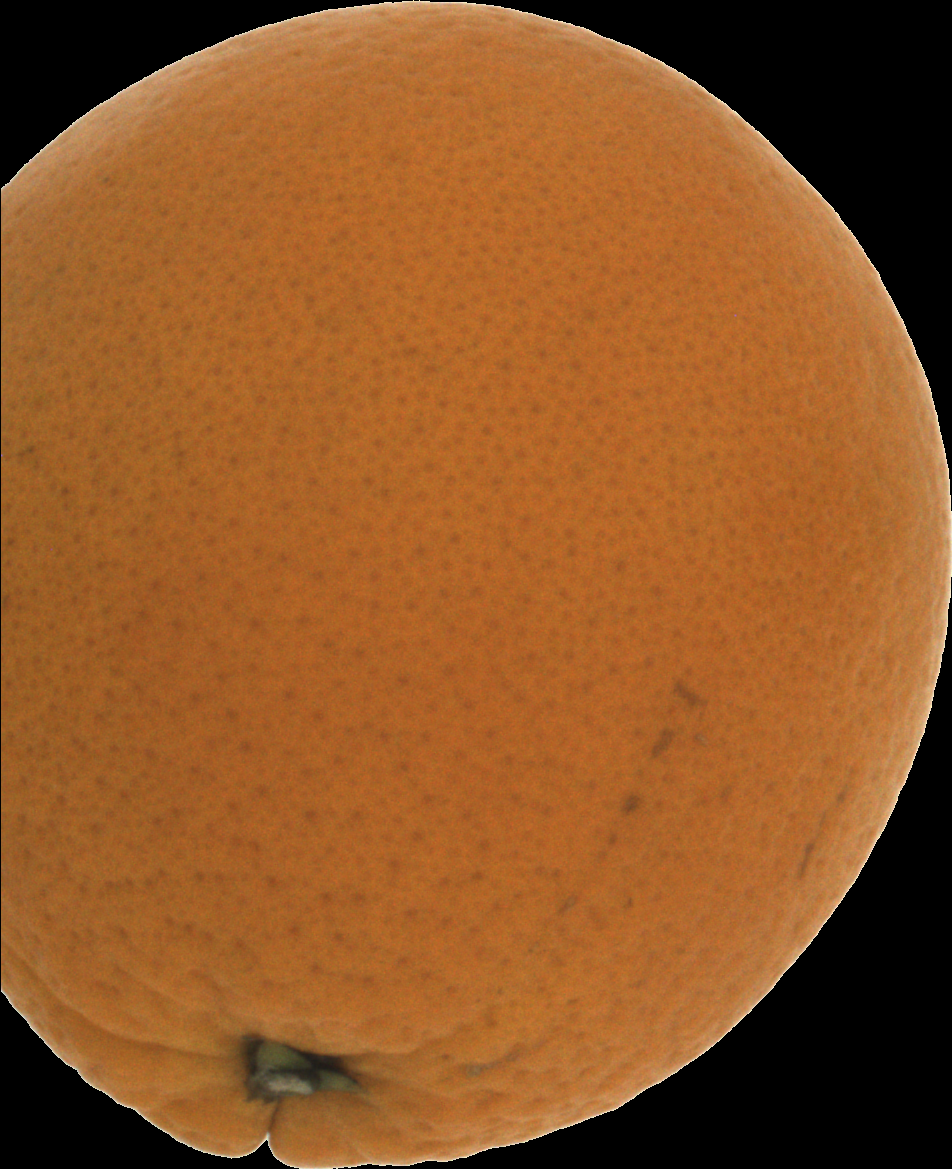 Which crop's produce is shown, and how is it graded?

orange, good
